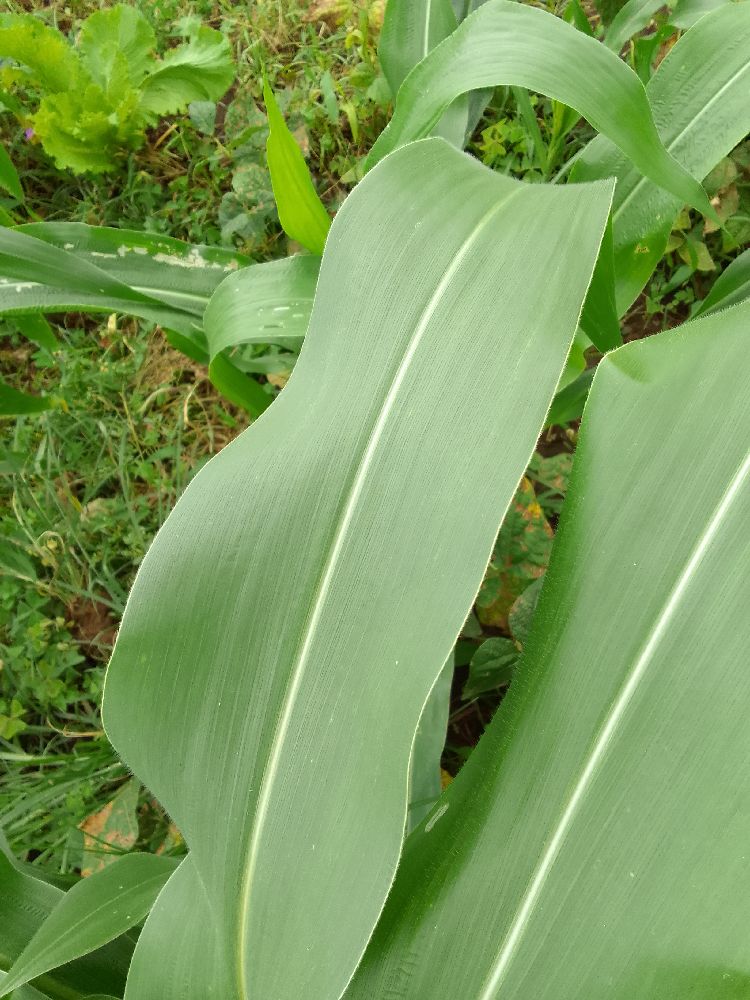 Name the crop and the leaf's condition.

maize, healthy
